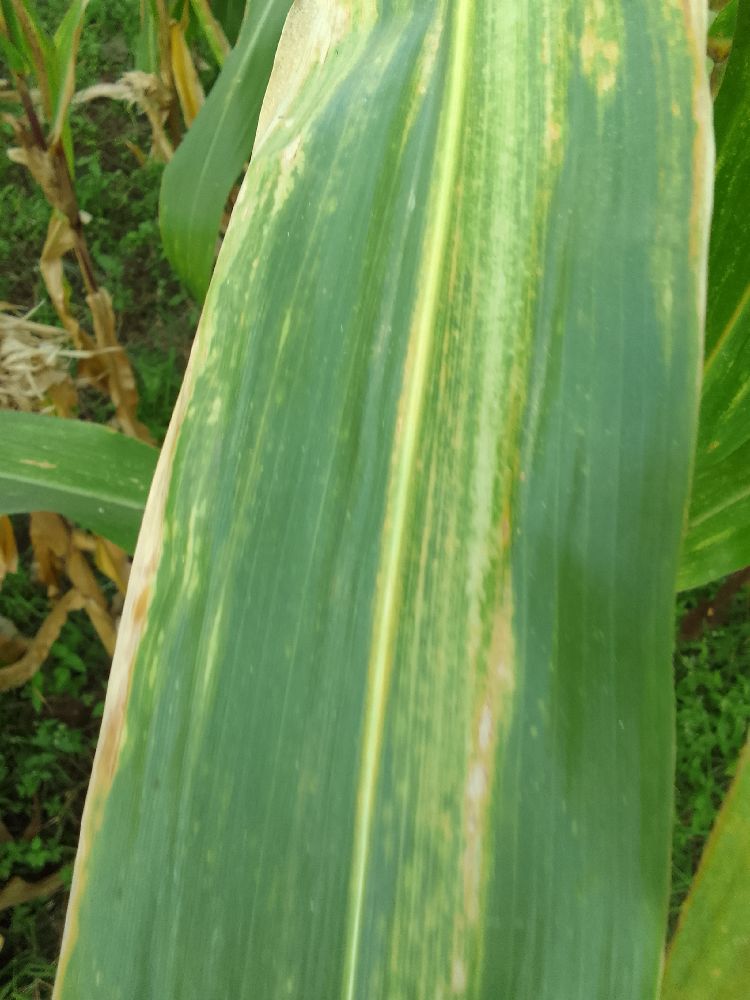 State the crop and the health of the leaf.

maize, maize lethal necrosis
